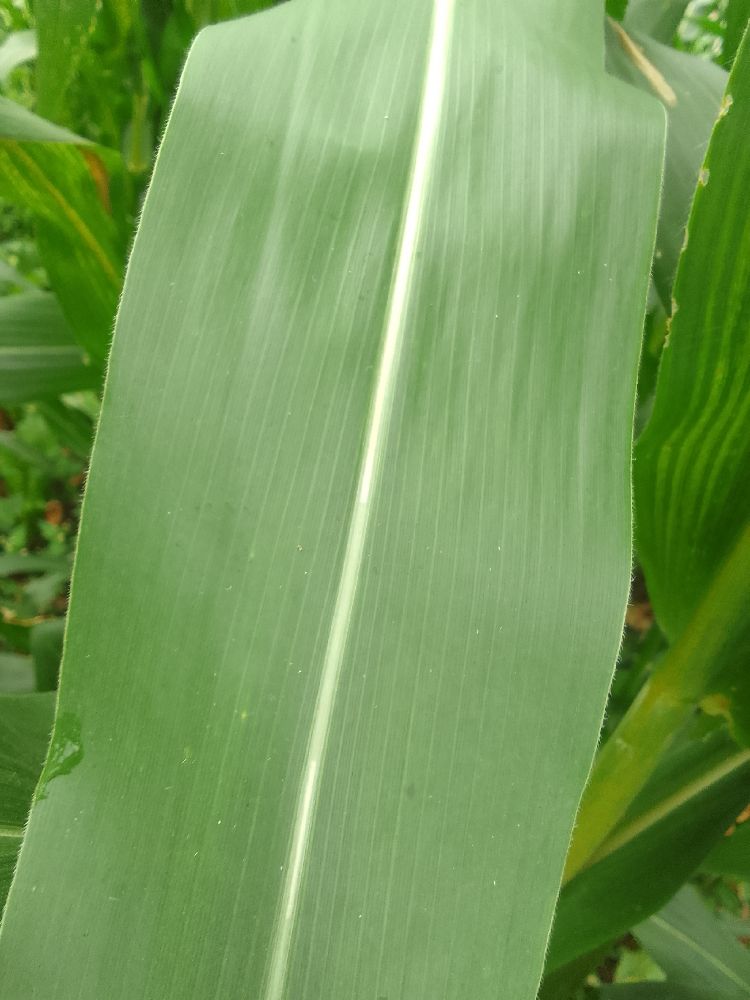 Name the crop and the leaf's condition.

maize, healthy
